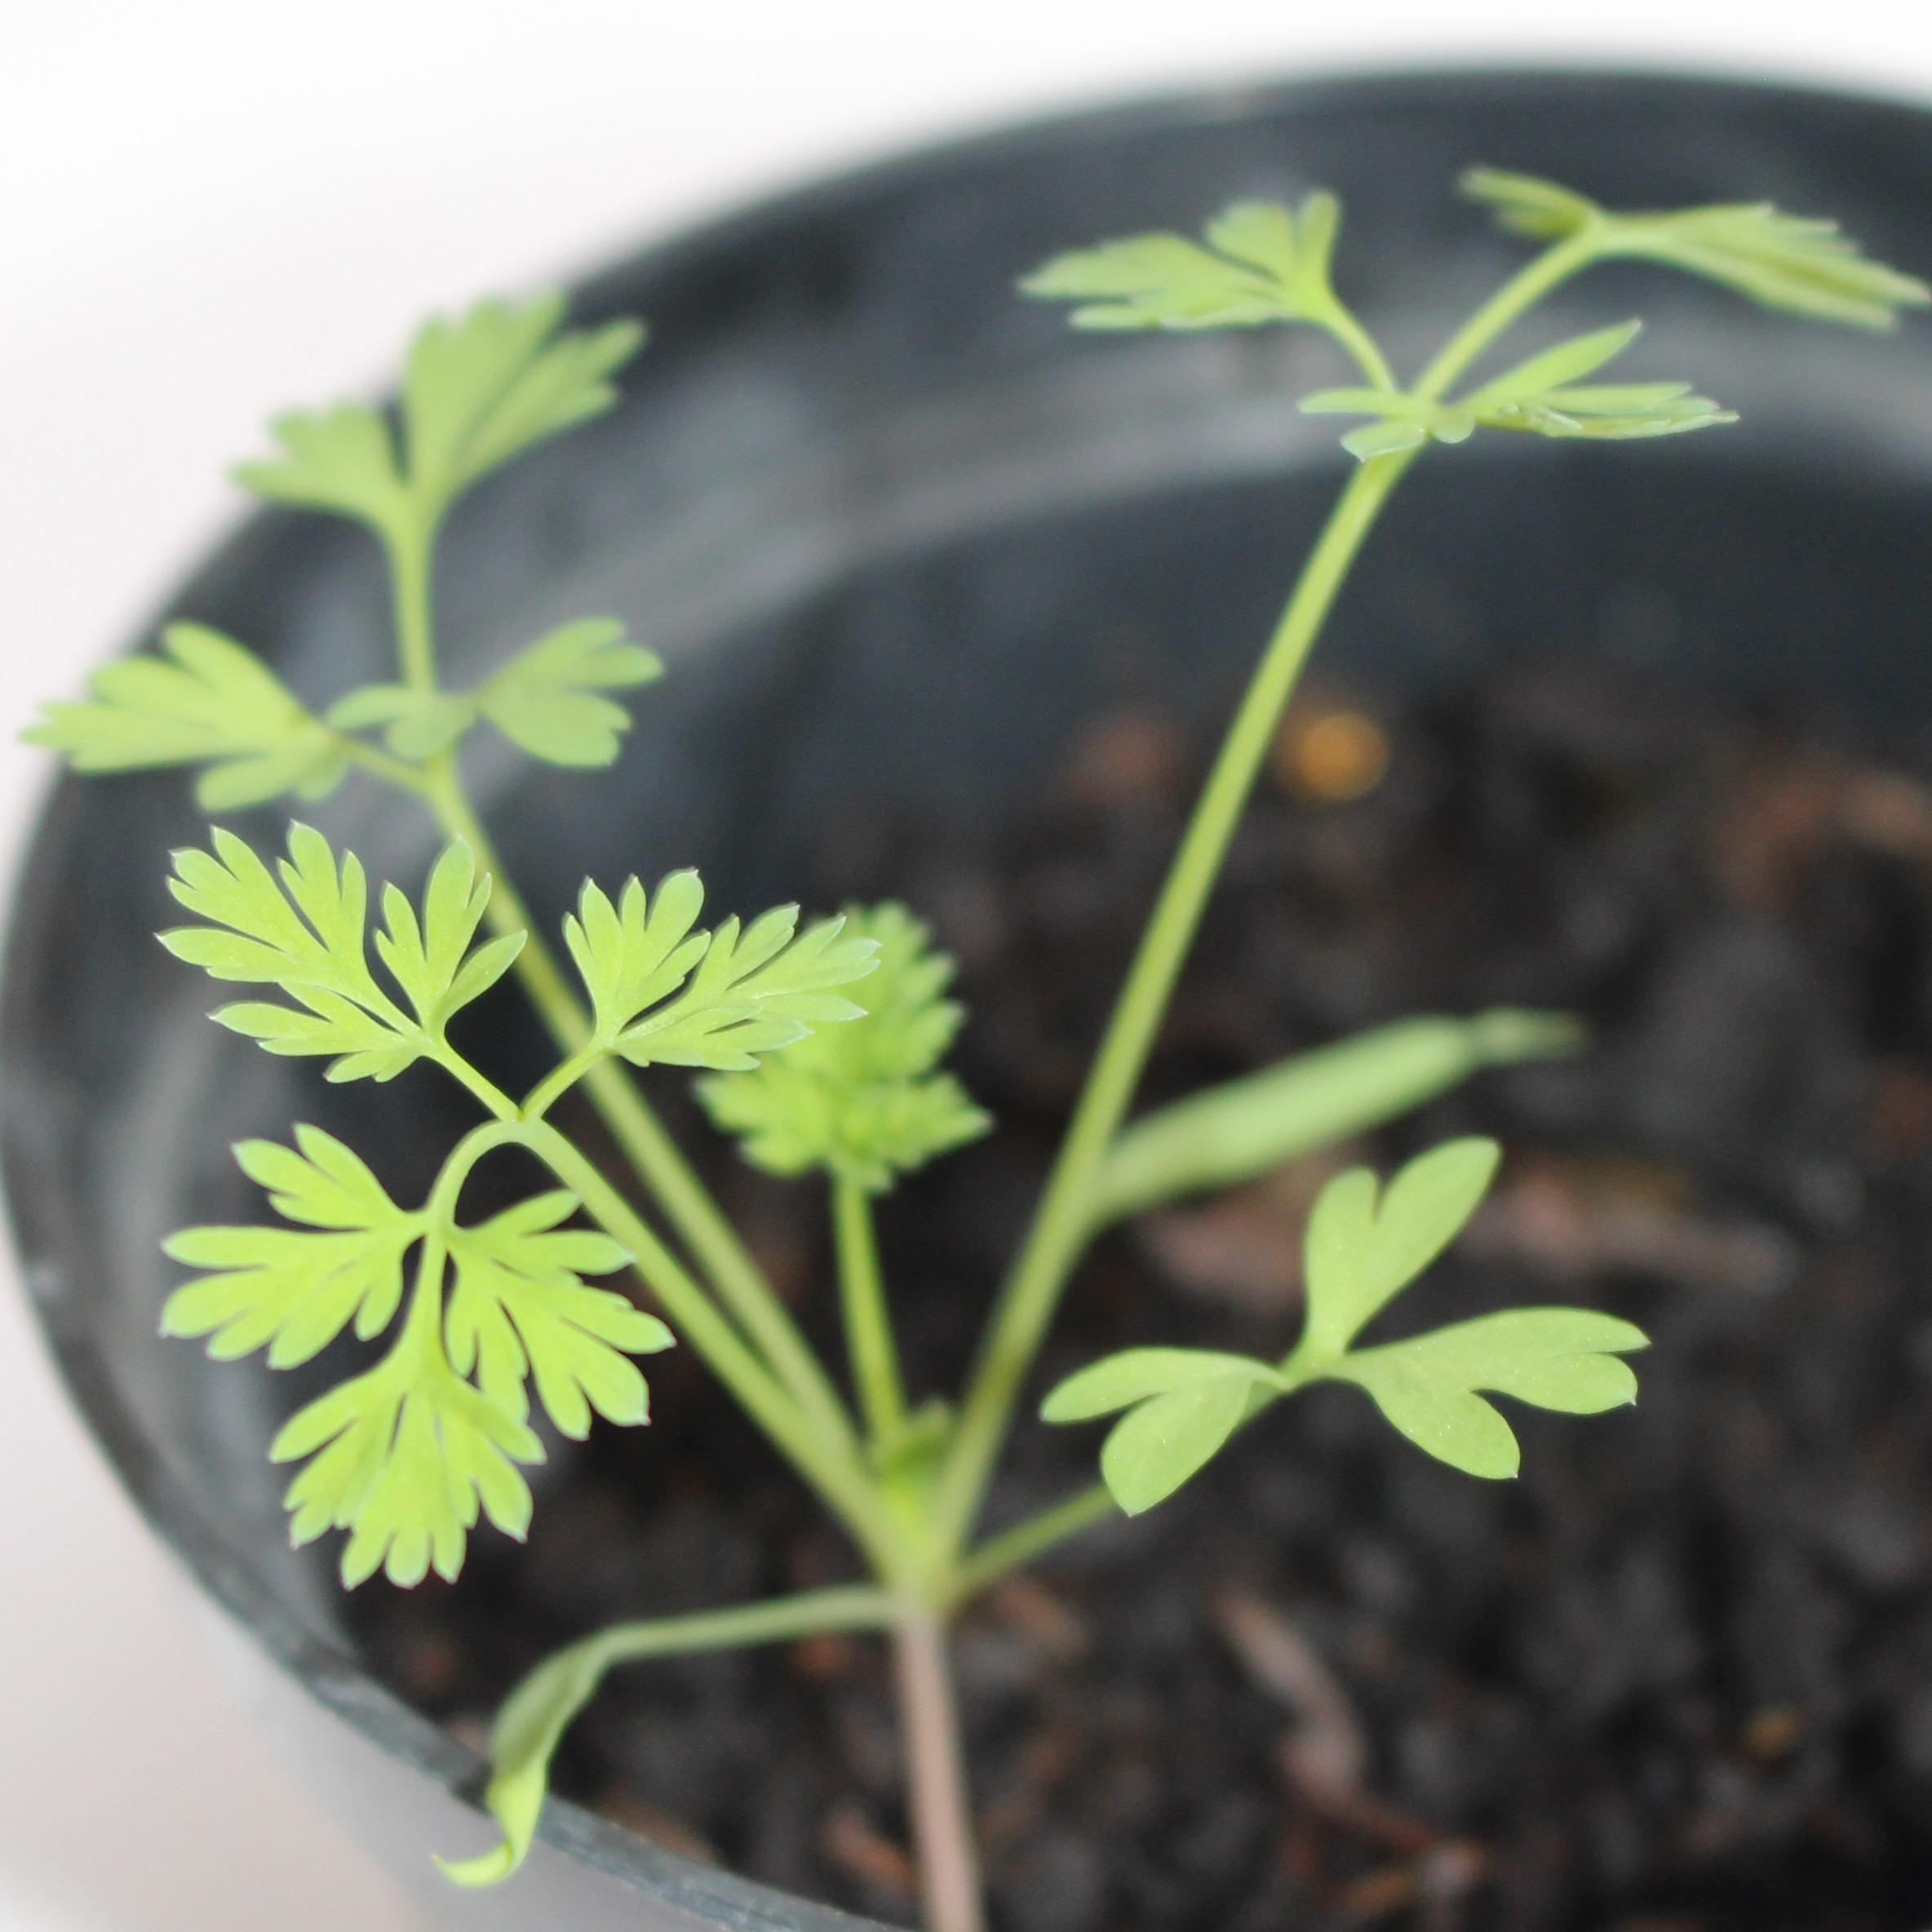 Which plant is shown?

Fumaria officinalis
